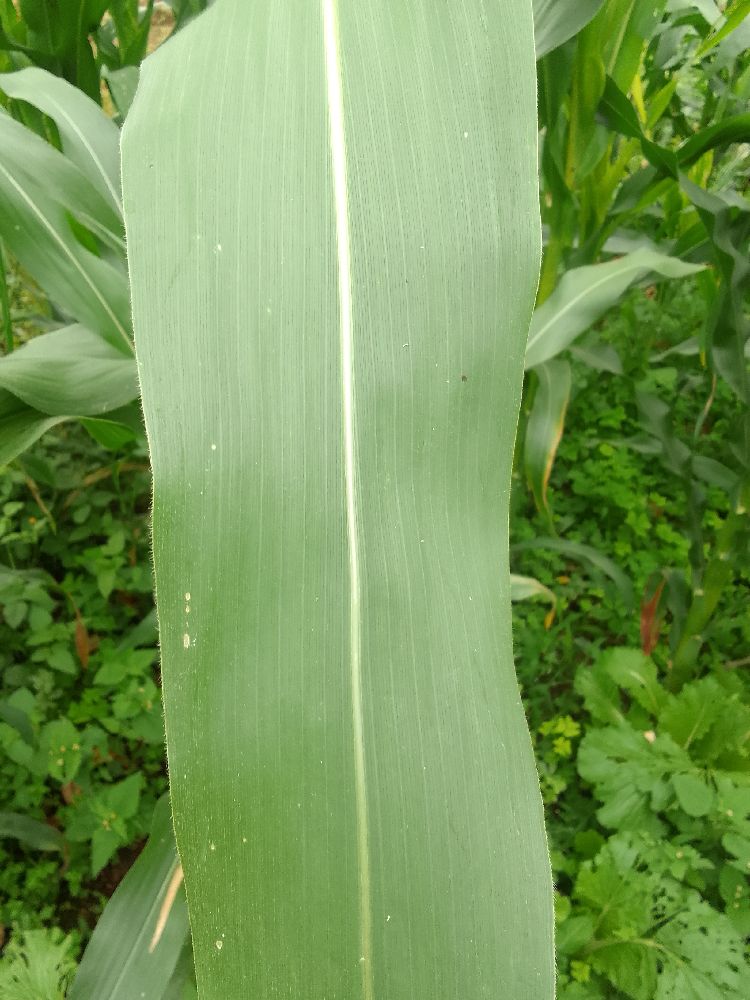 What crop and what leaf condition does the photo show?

maize, healthy
